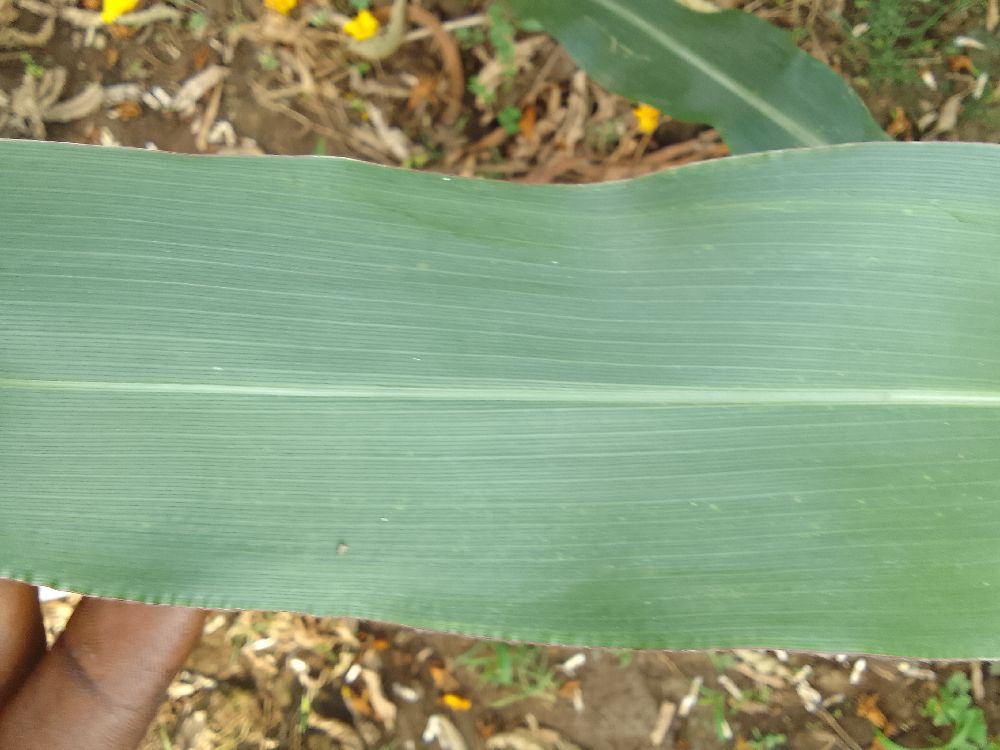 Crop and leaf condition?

maize, healthy
